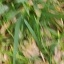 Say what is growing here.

grass
